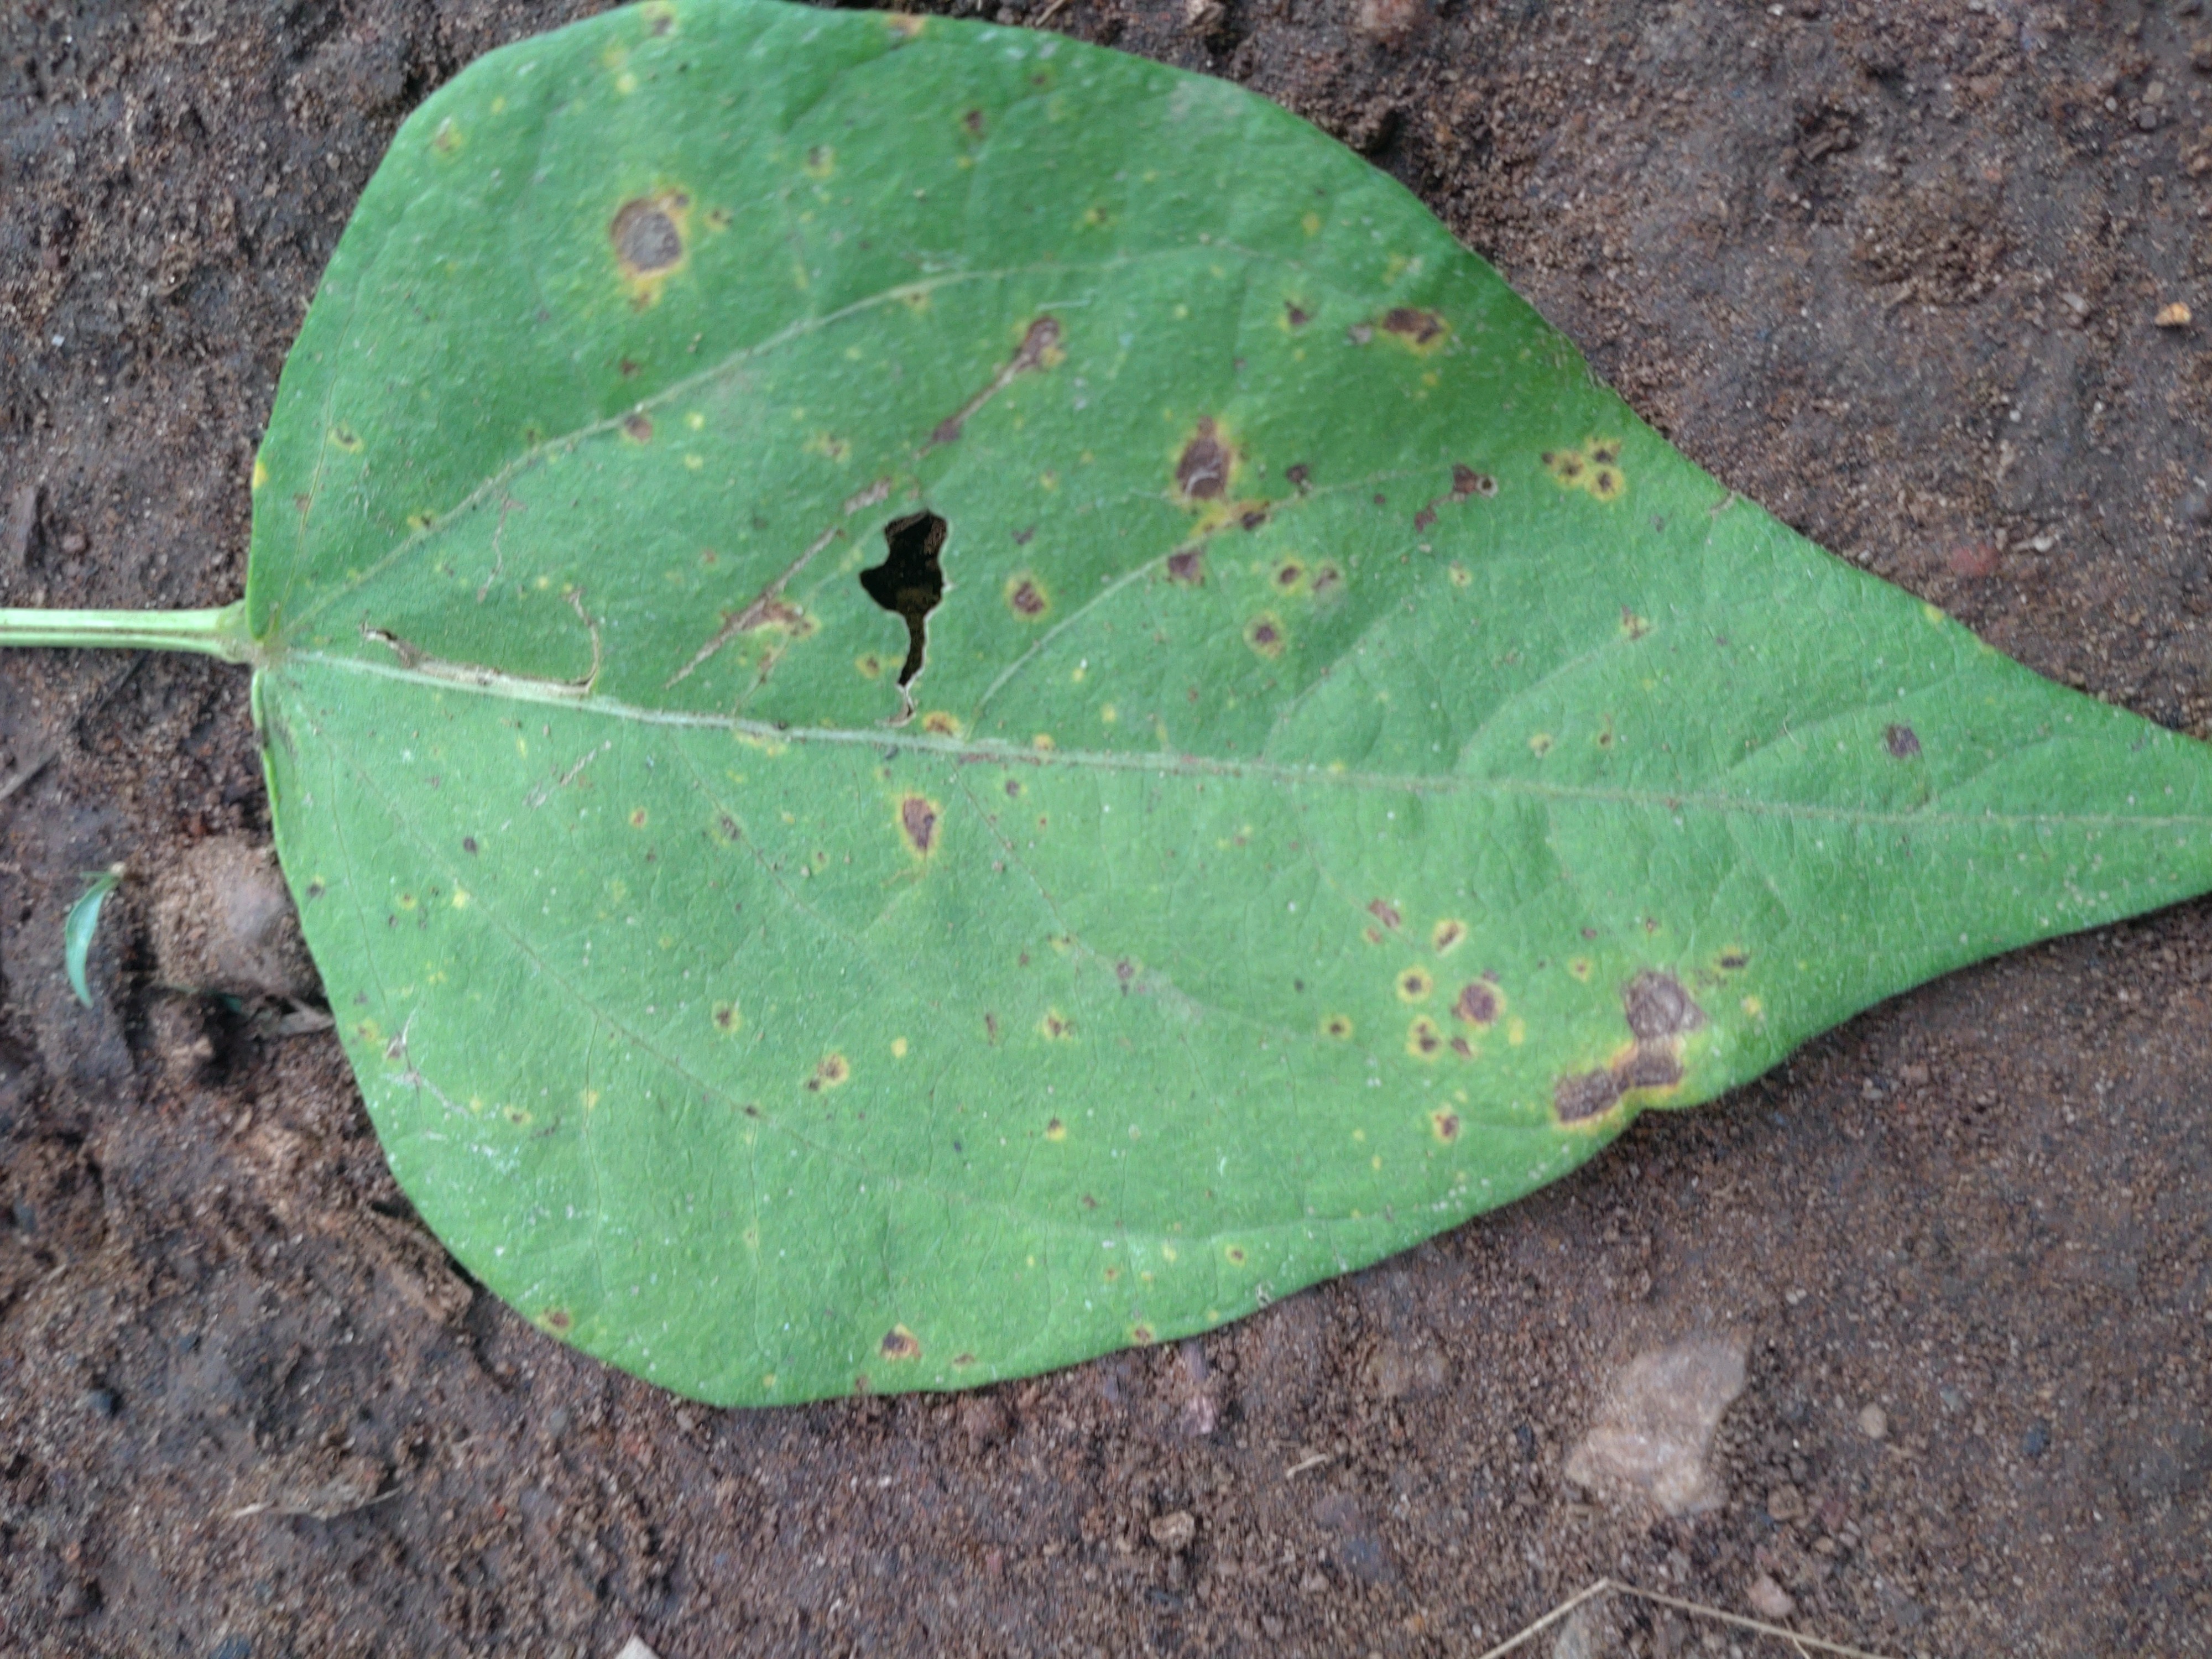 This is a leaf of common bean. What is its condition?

rust
